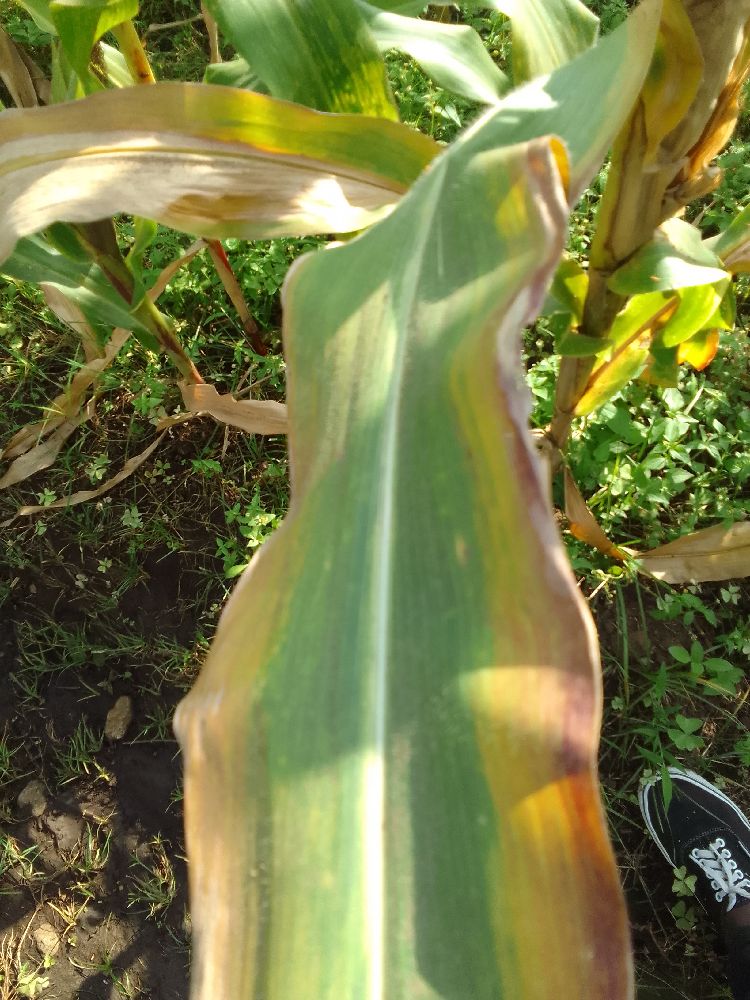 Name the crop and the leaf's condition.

maize, maize lethal necrosis
